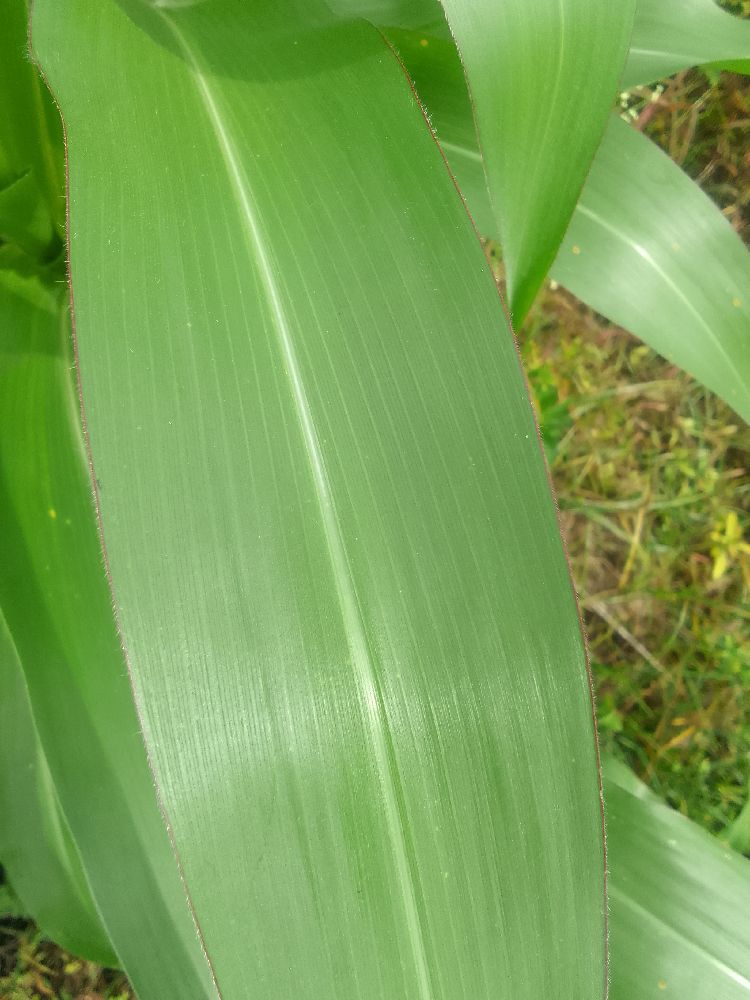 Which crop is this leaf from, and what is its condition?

maize, healthy
